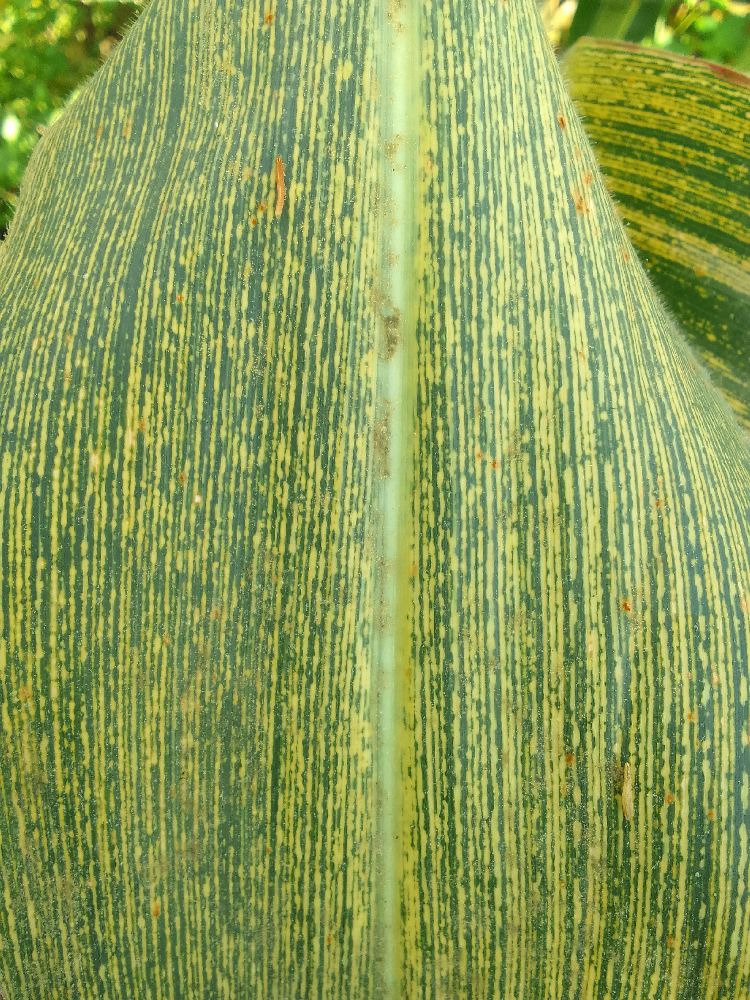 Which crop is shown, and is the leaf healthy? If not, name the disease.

maize, maize streak virus
